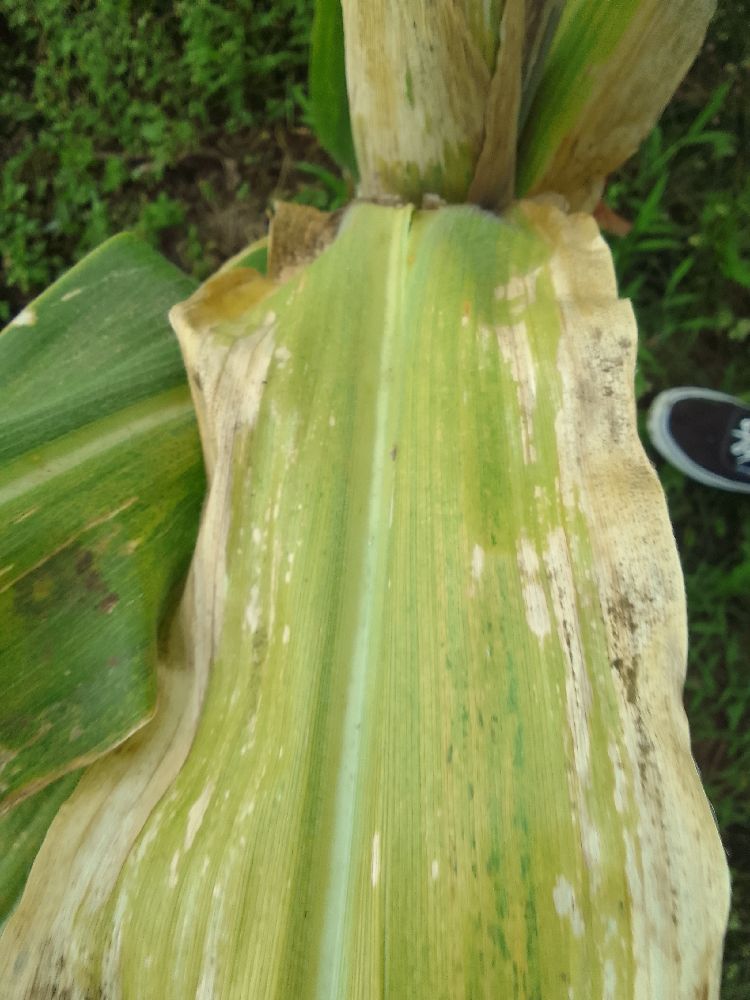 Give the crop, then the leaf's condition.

maize, maize lethal necrosis
